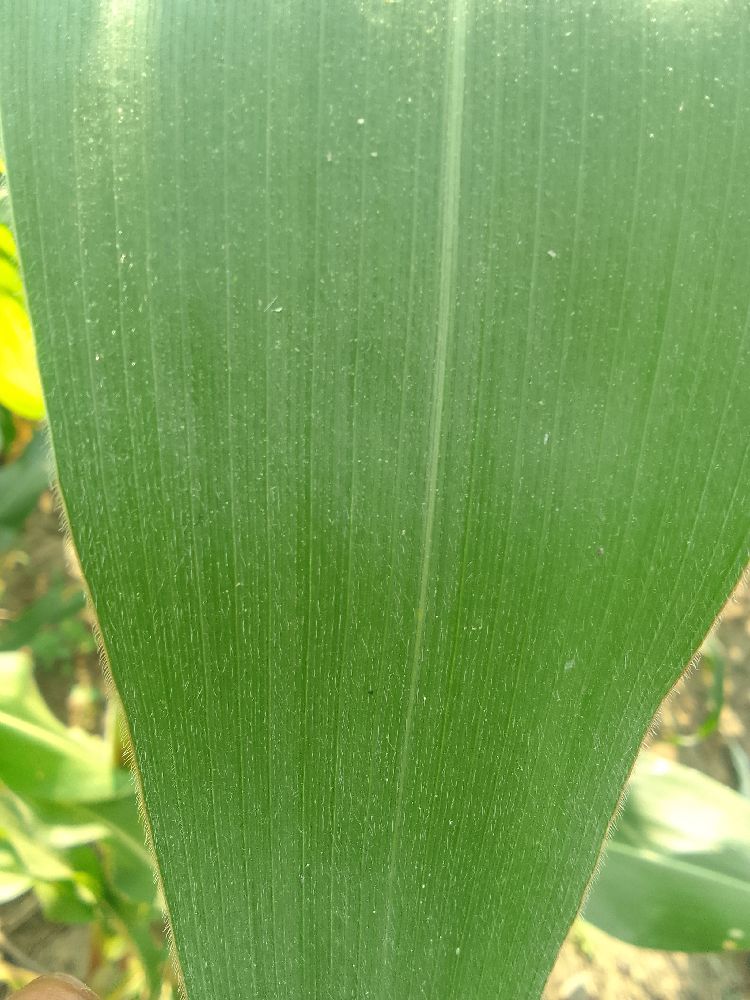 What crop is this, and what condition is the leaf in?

maize, healthy
